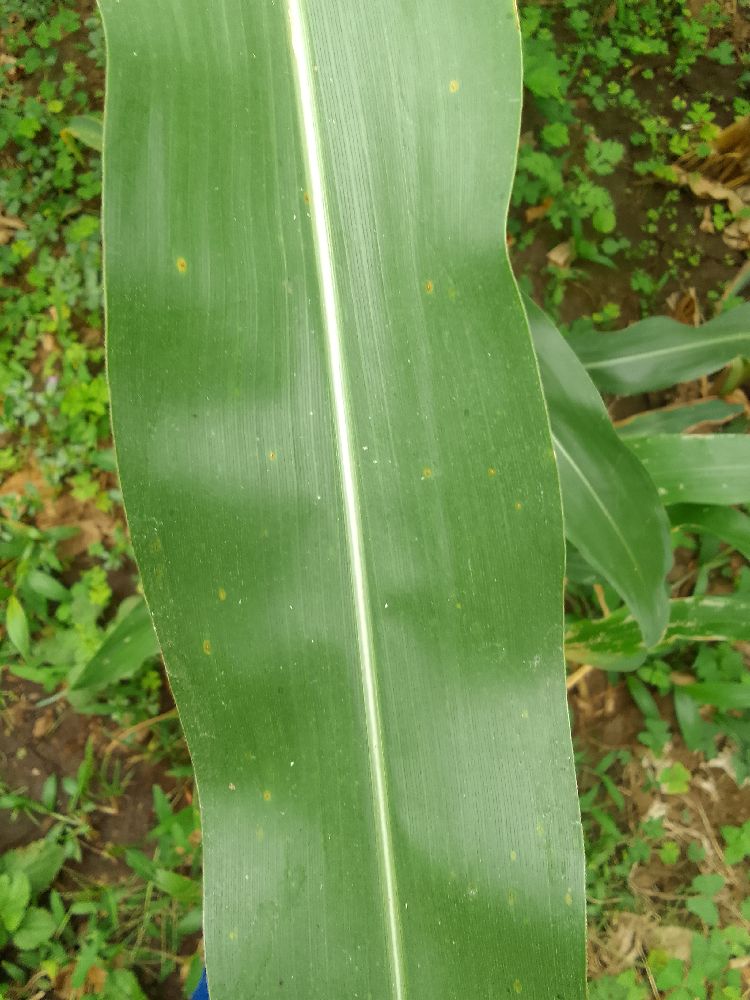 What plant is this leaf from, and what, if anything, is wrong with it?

maize, healthy
